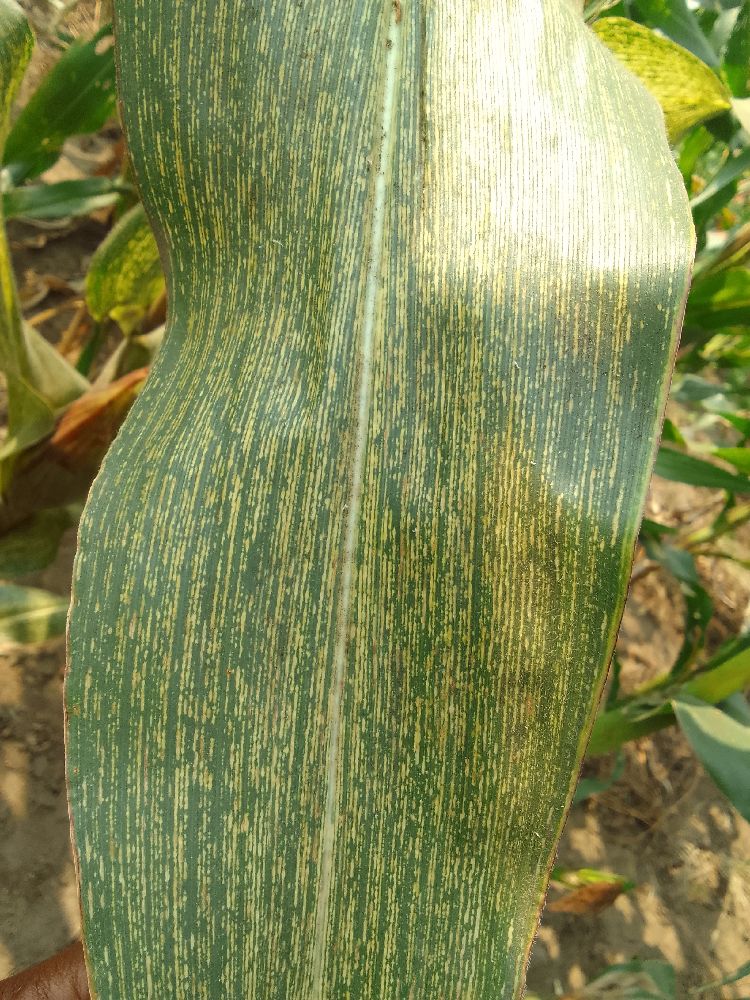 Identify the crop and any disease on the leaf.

maize, maize streak virus
